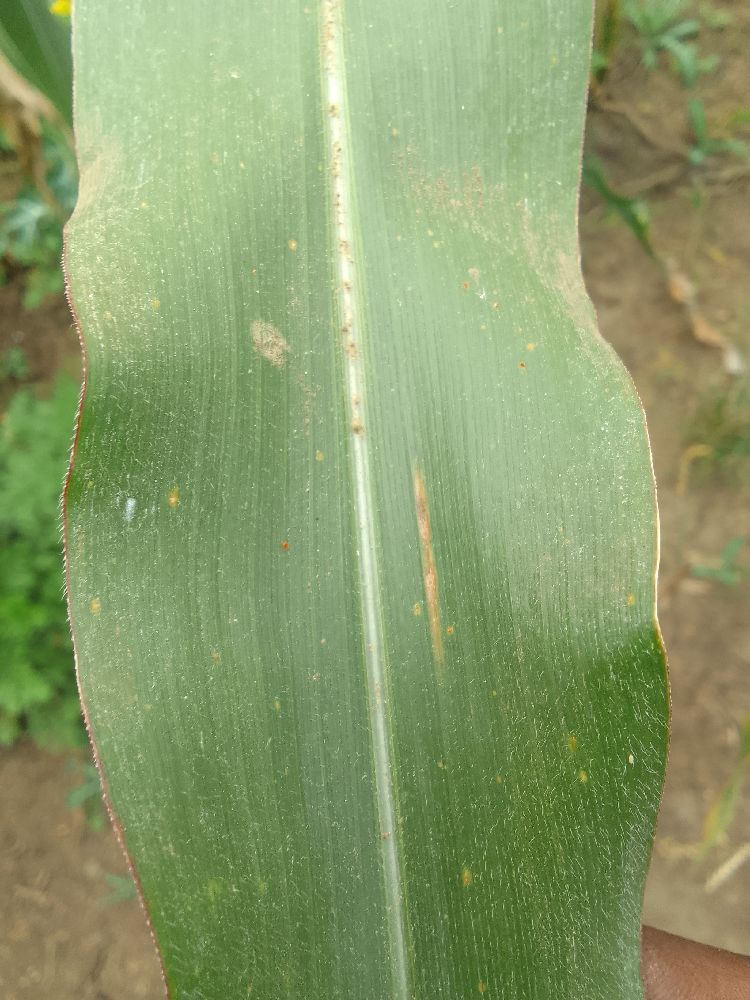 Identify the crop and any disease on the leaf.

maize, healthy
